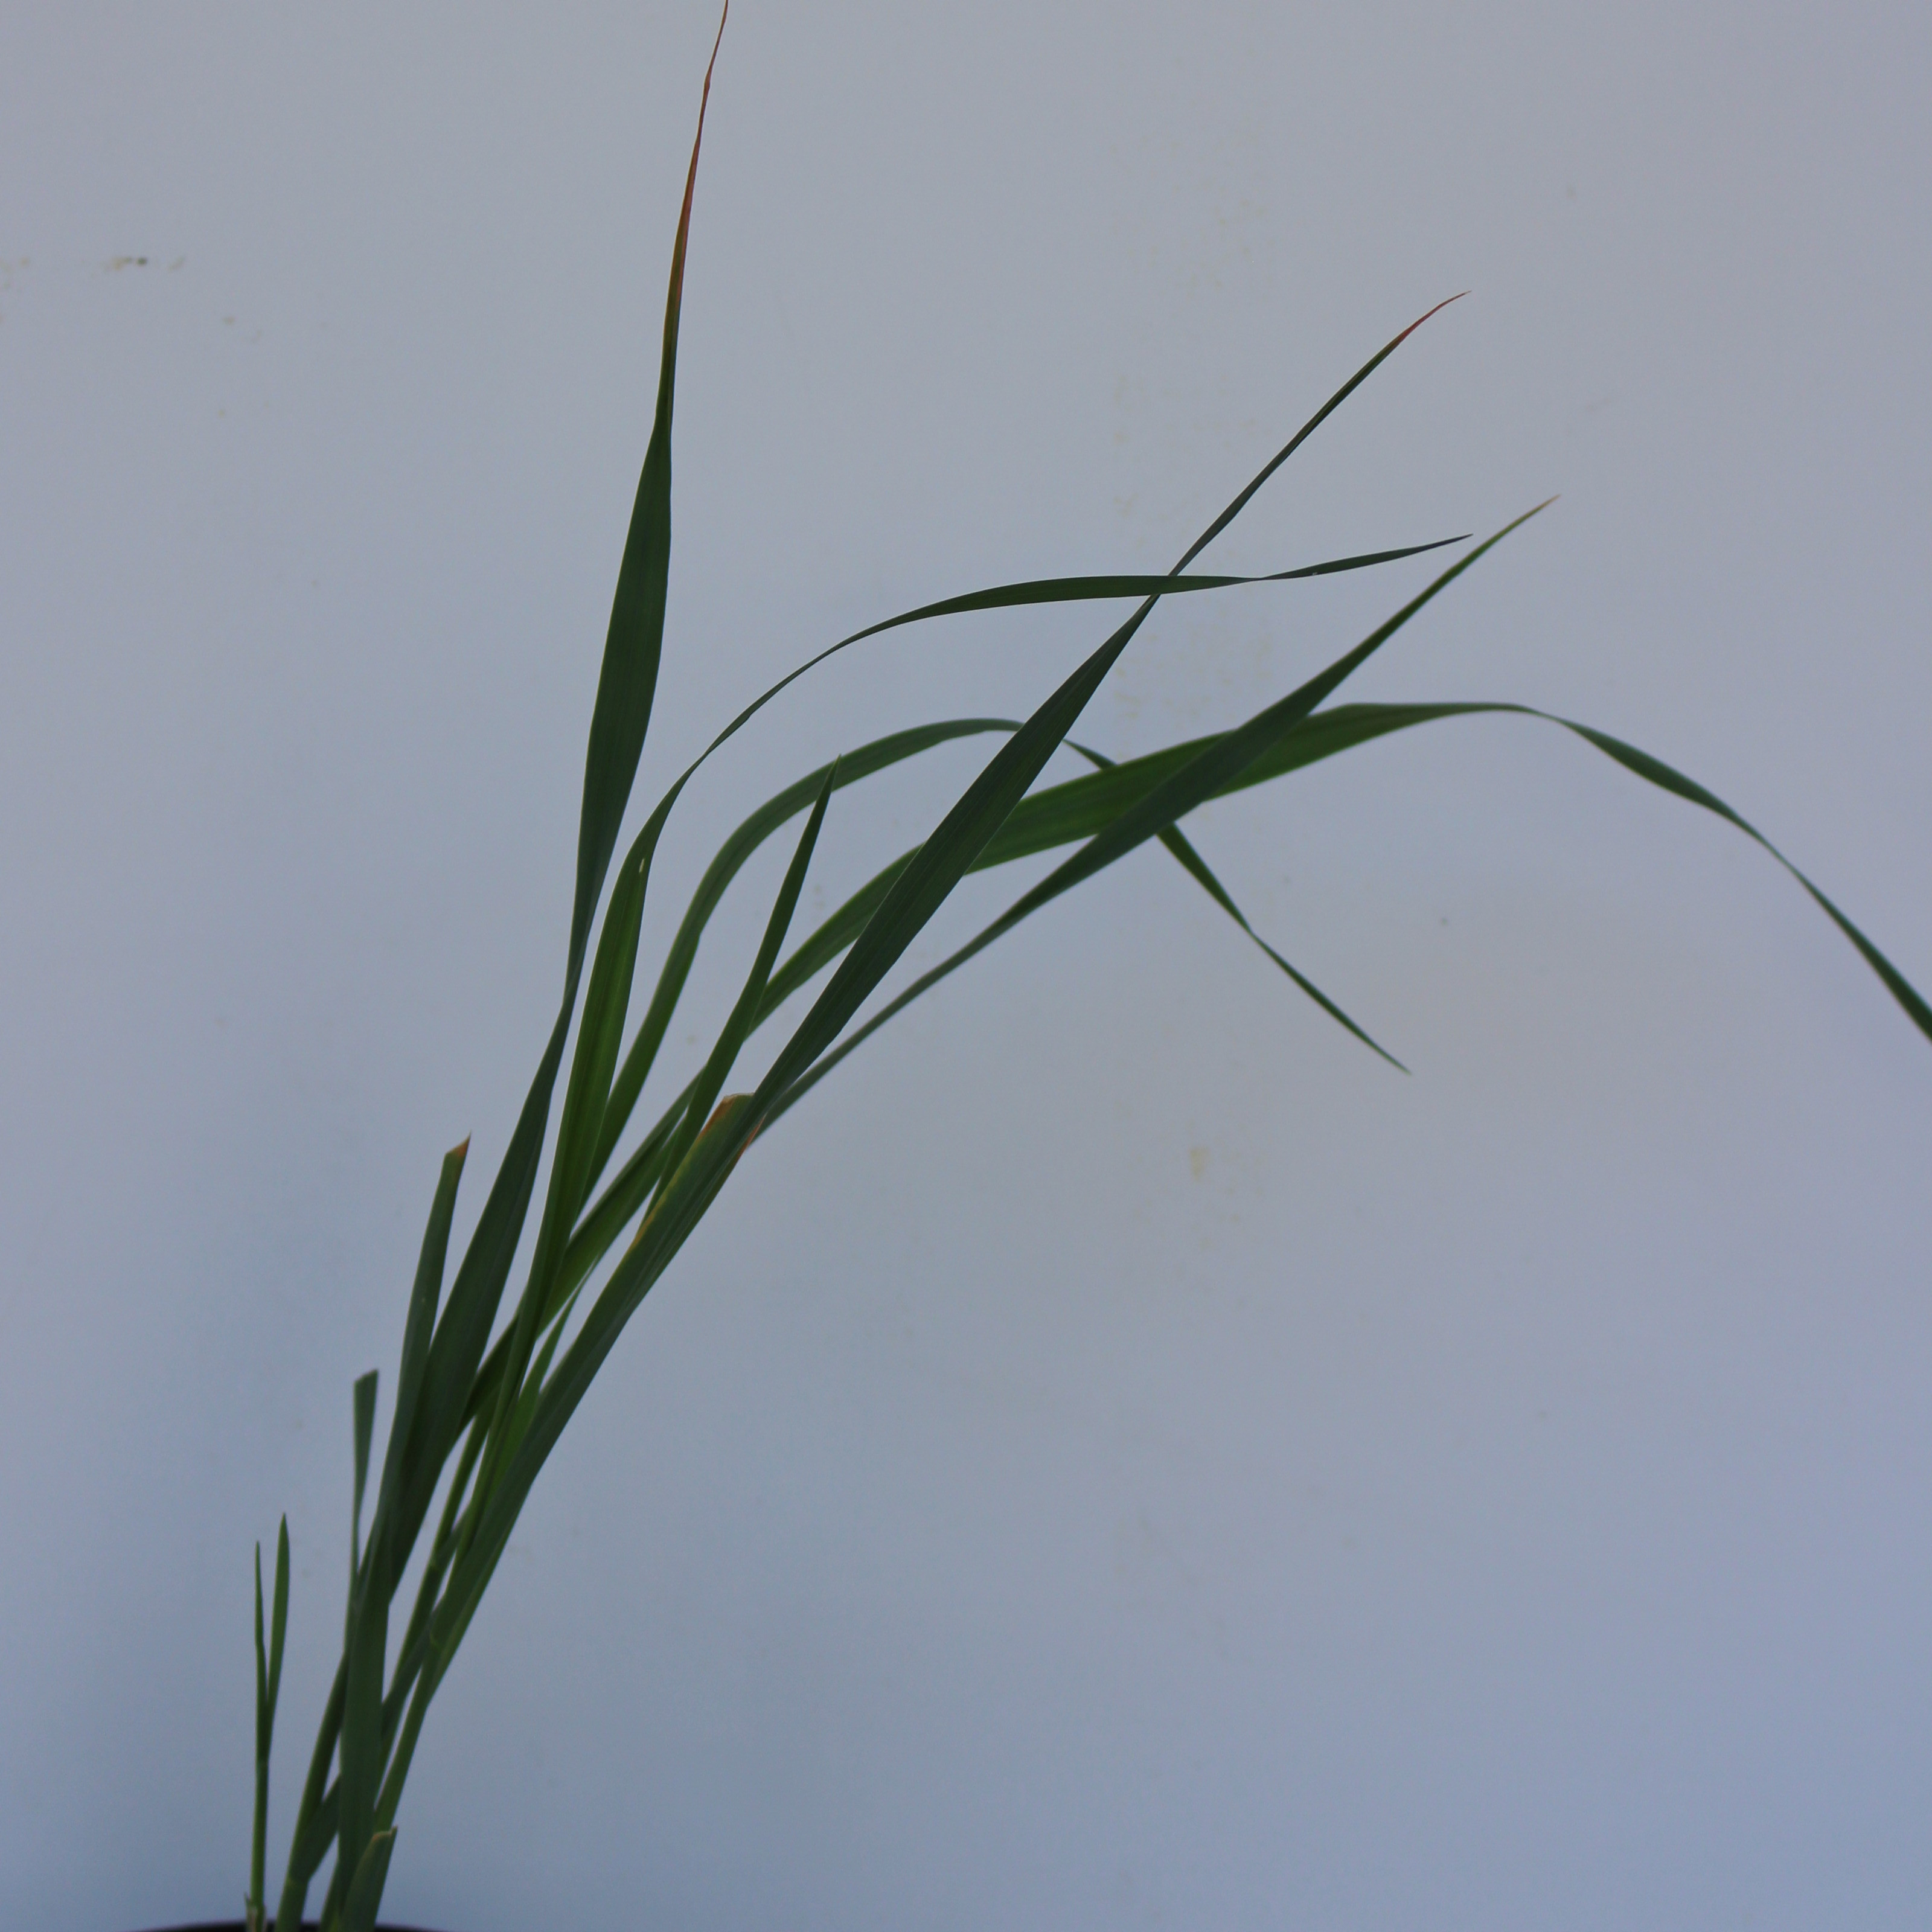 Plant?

Avena sterilis
